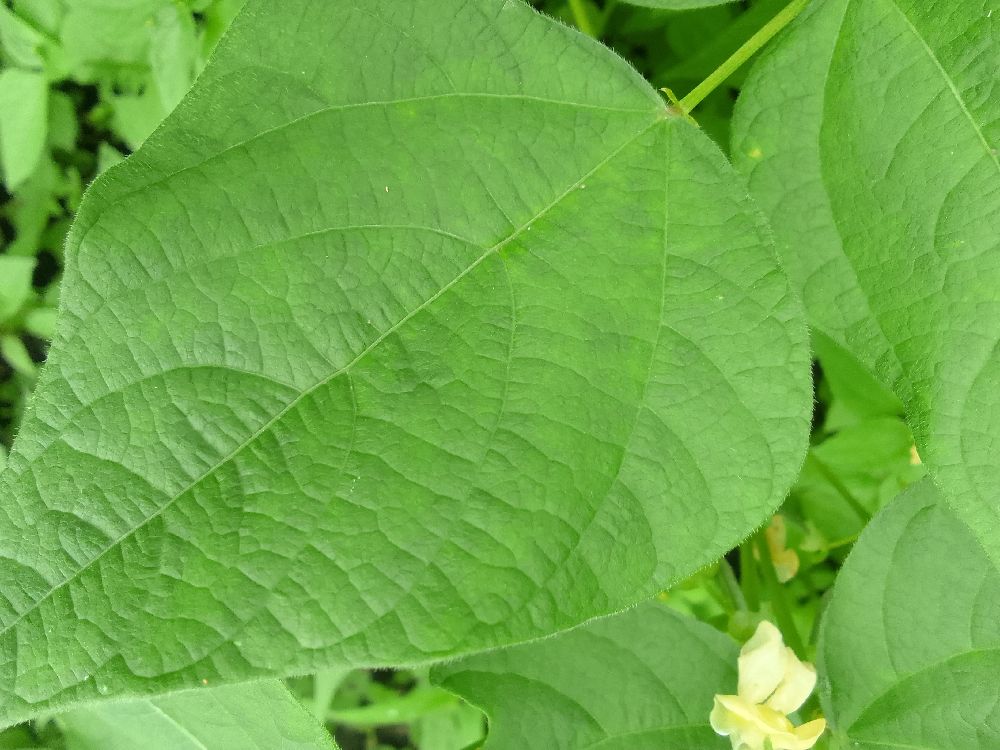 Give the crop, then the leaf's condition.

common bean, healthy
